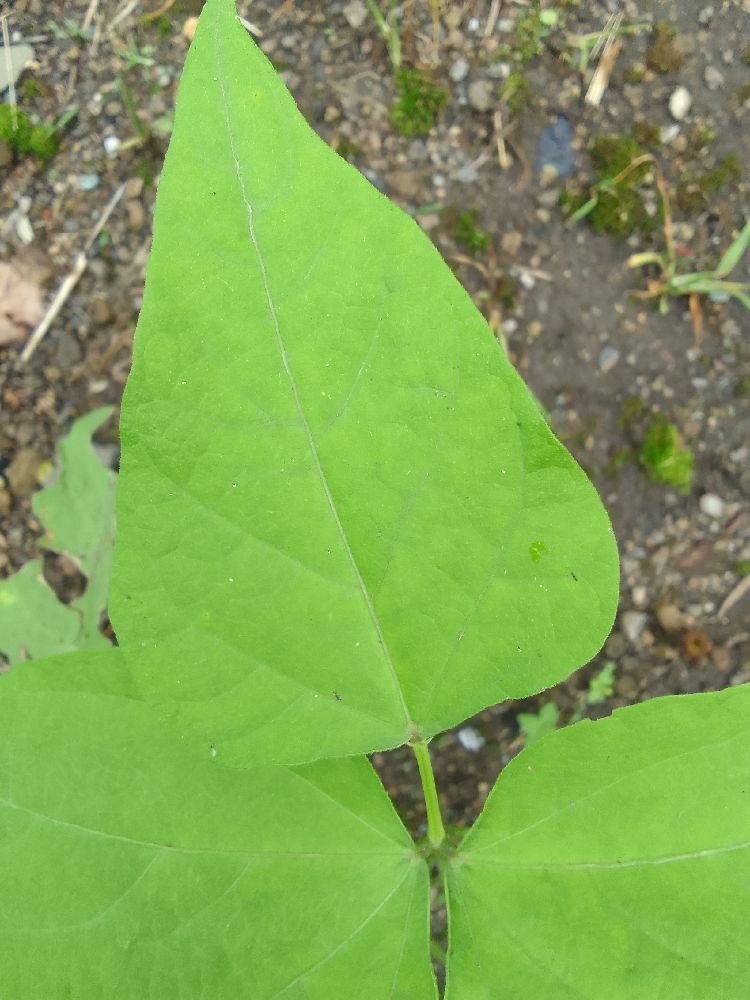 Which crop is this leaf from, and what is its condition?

common bean, healthy
